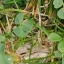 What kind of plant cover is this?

unstructured weed
